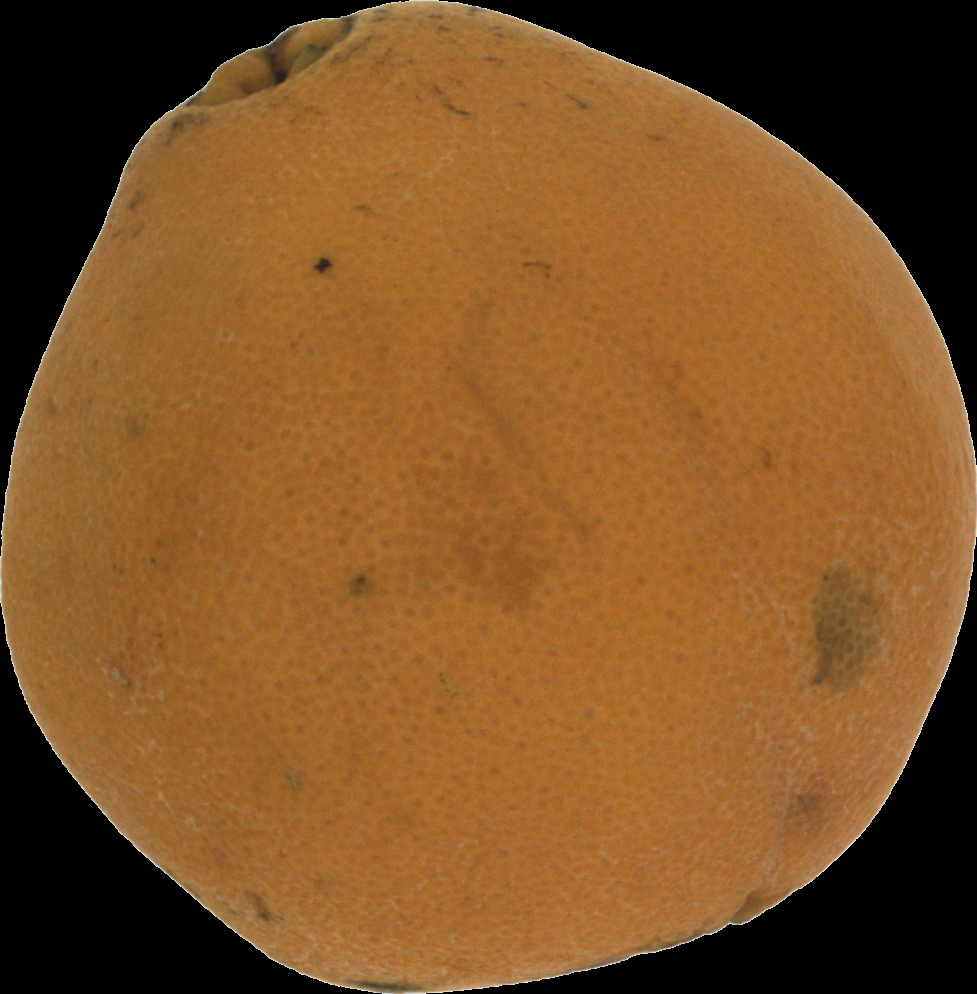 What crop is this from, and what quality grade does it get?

orange, bad
